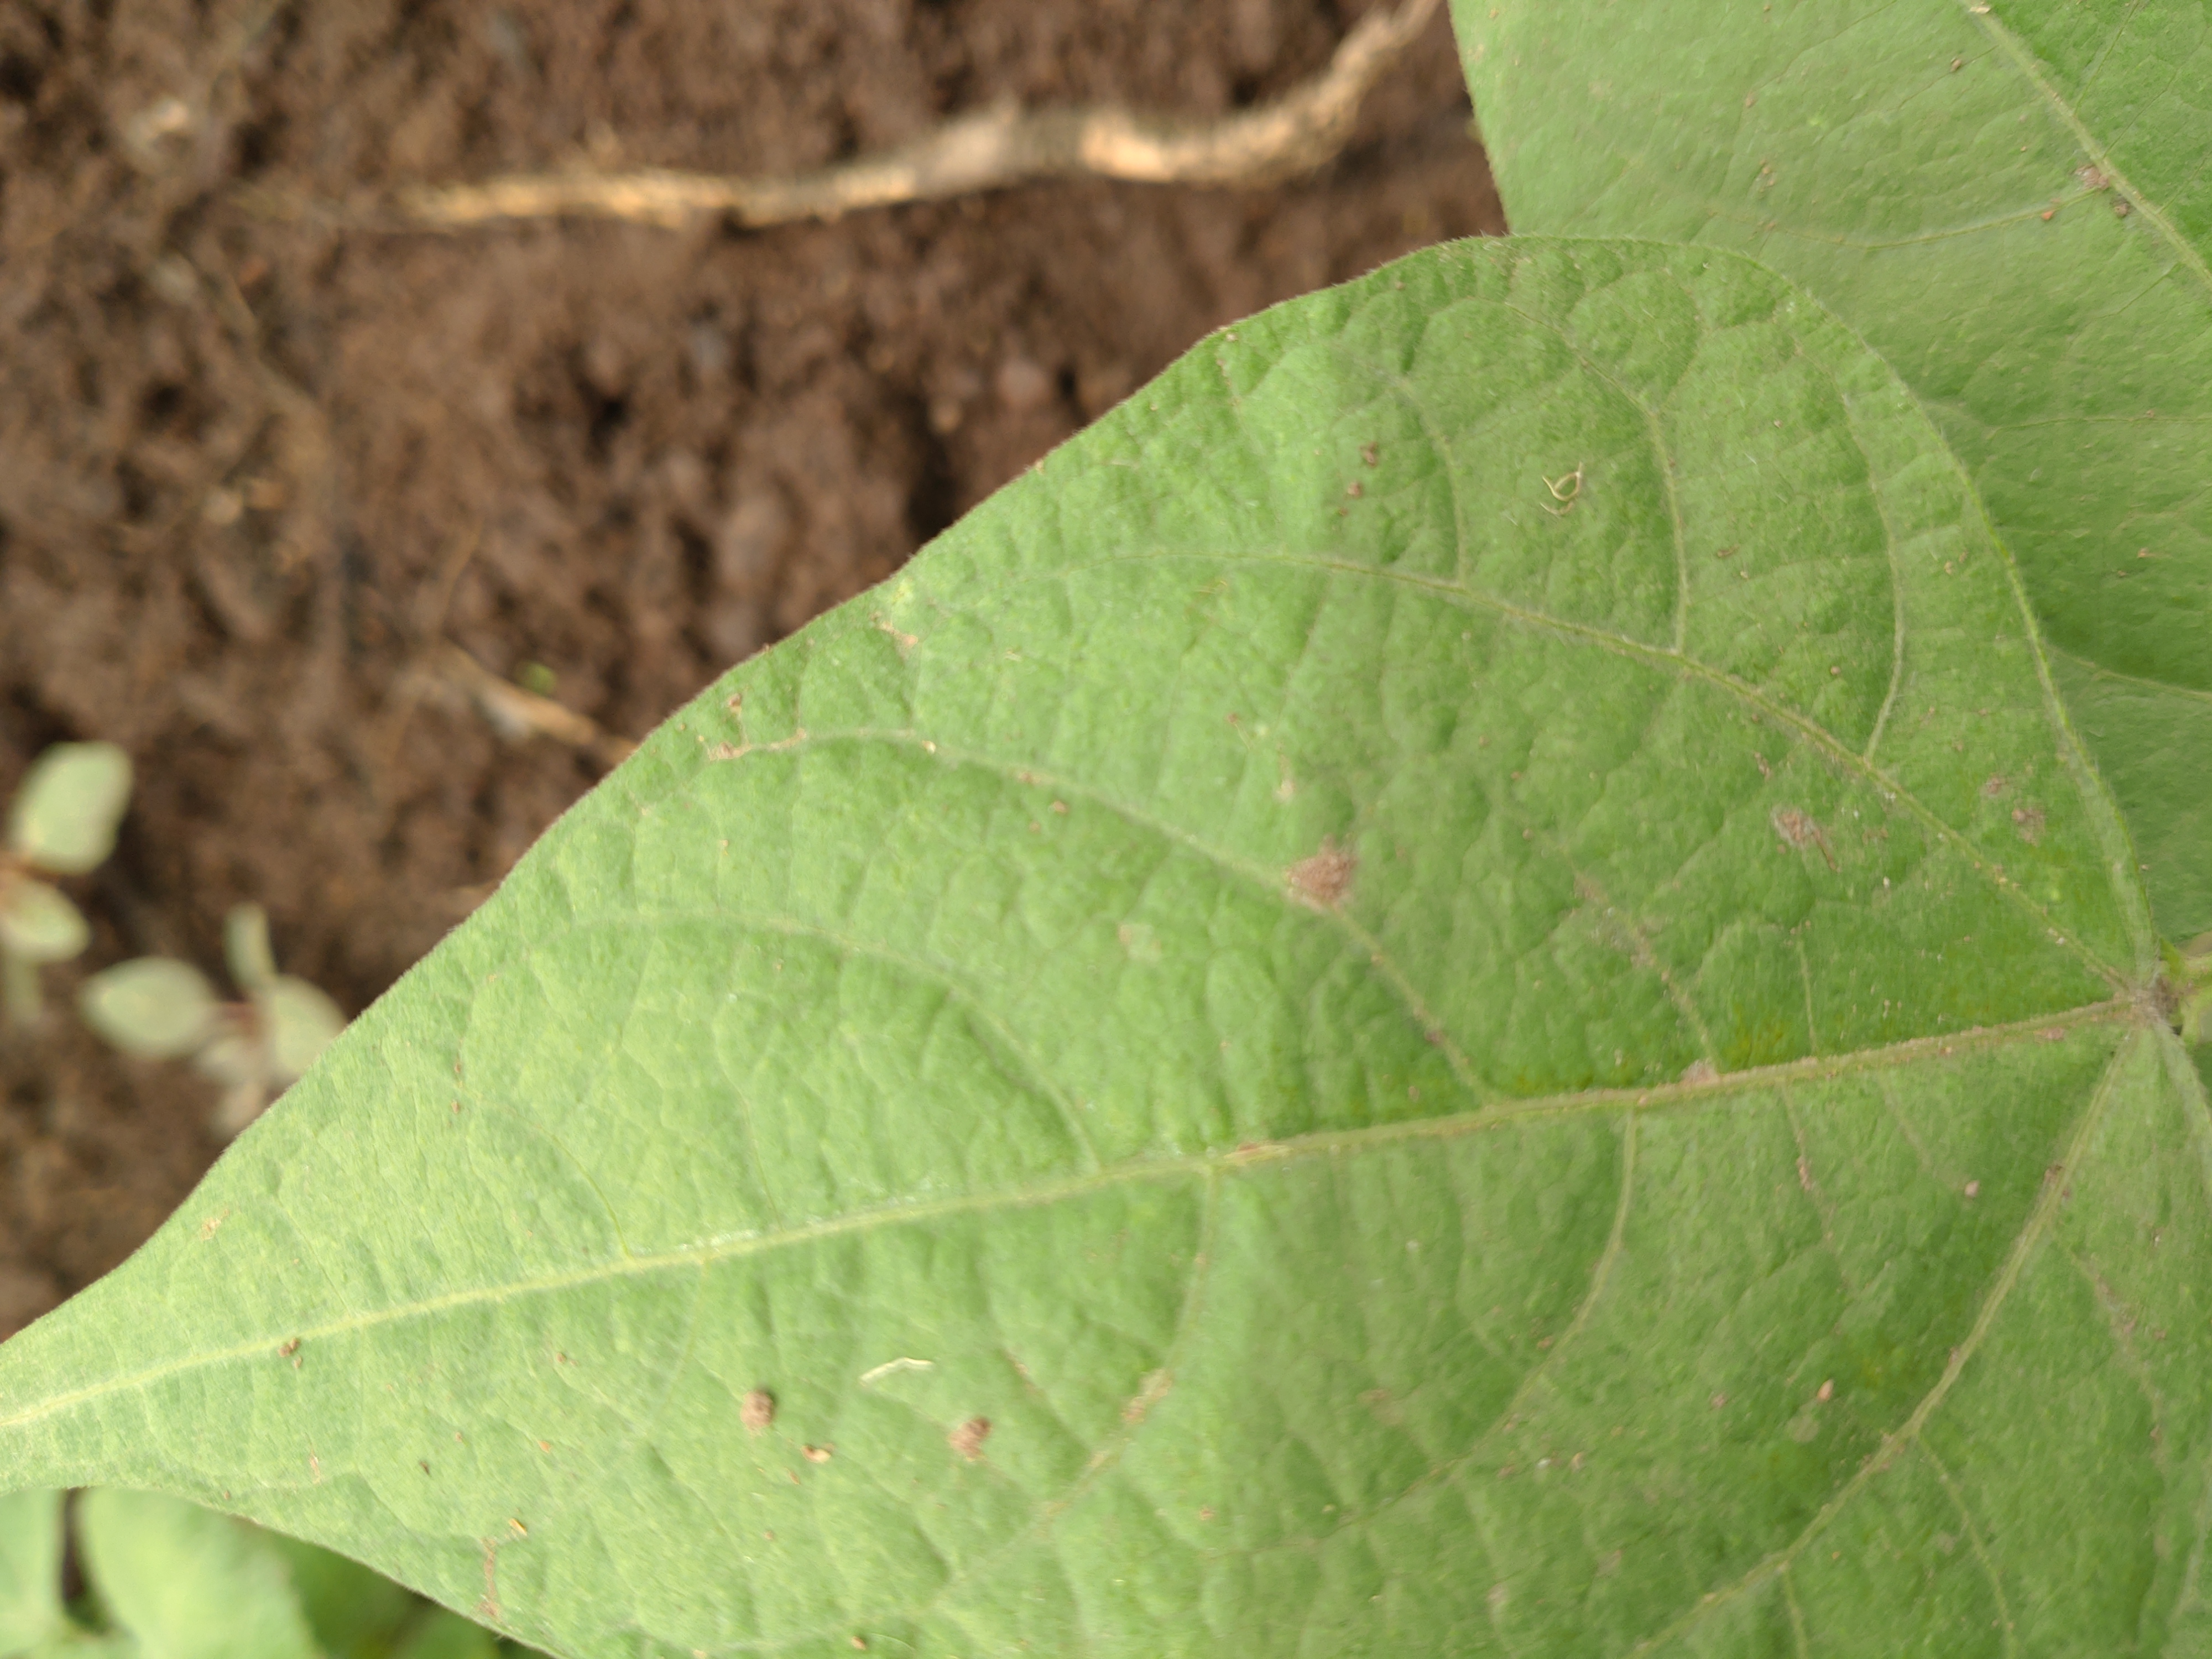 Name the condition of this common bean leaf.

healthy
